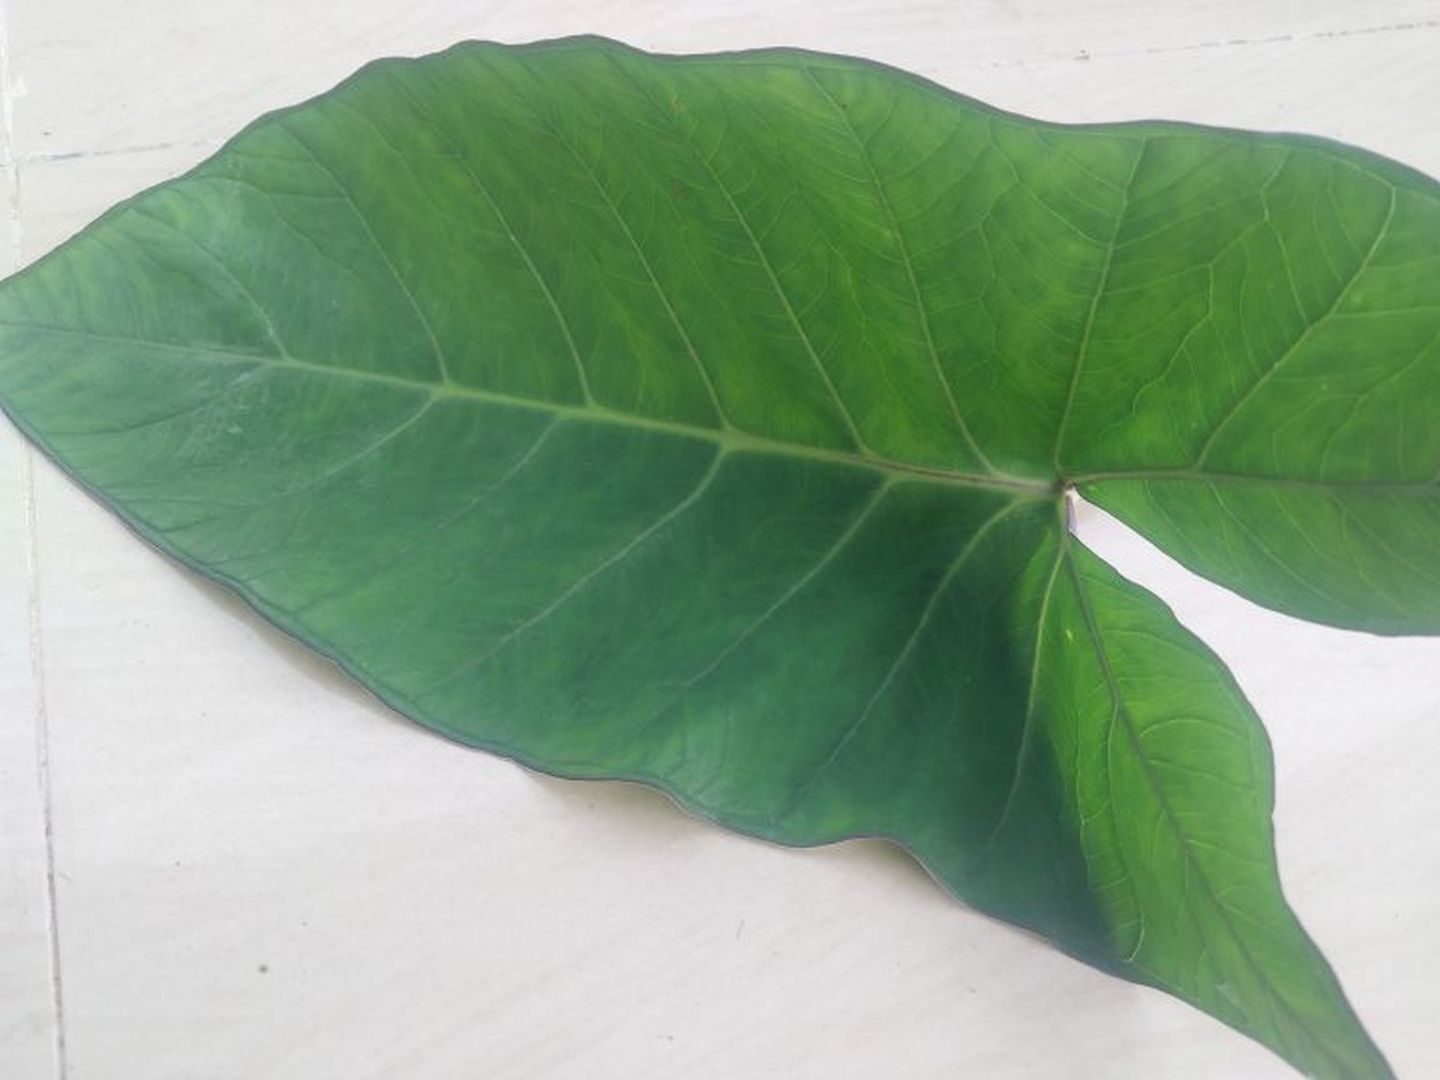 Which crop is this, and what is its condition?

taro, healthy
